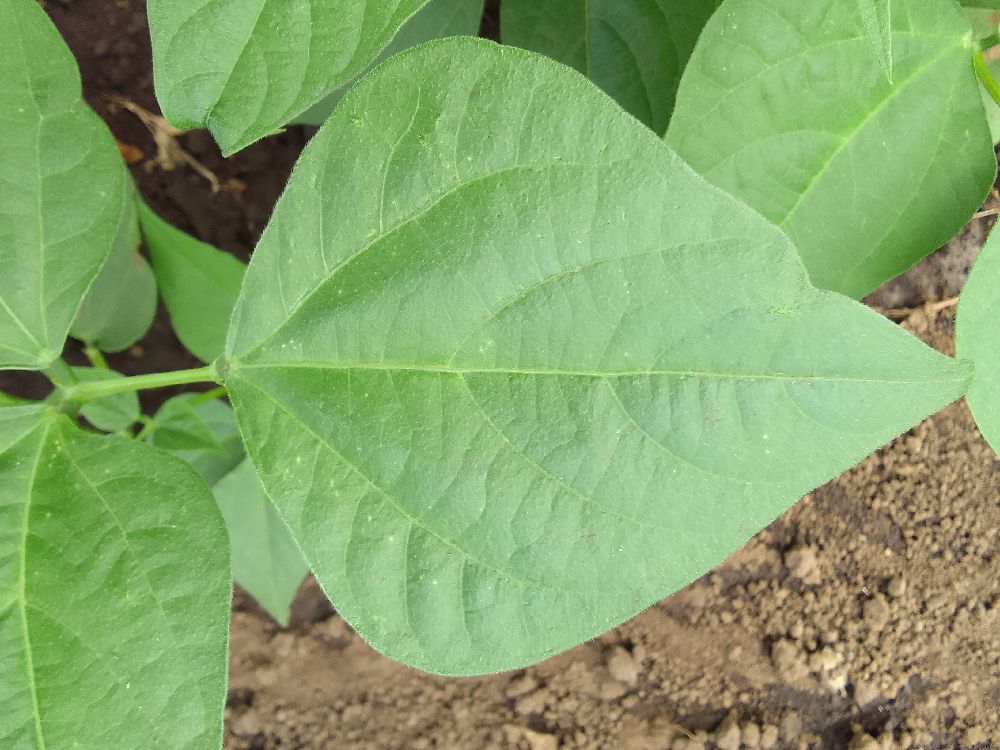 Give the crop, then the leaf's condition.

common bean, healthy
